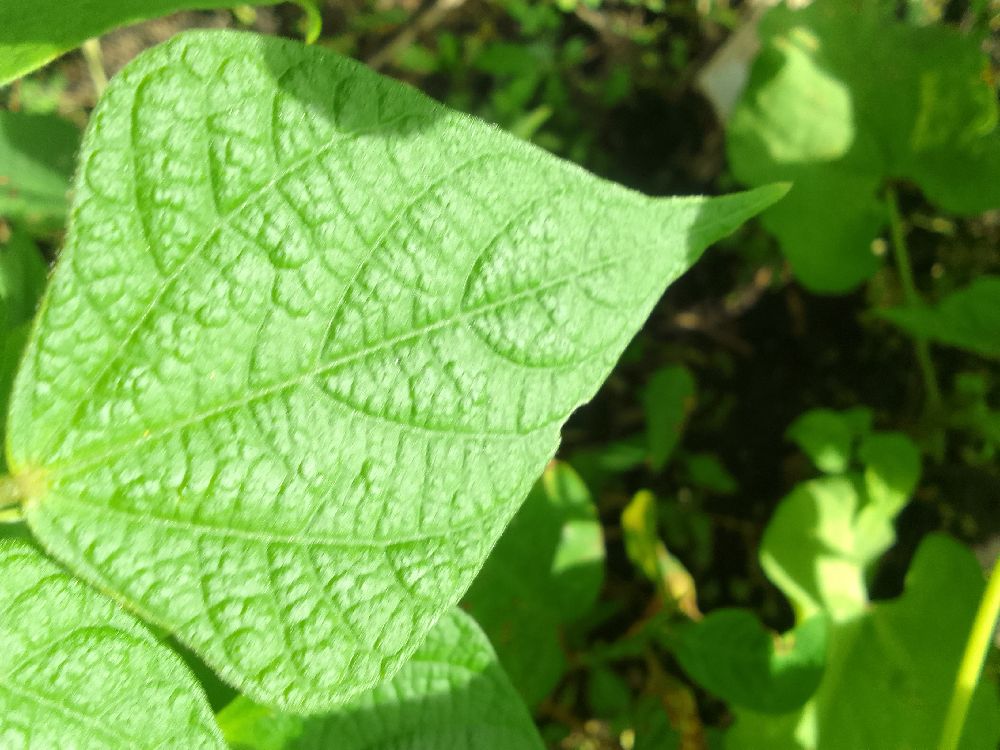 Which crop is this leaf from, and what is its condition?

common bean, healthy
